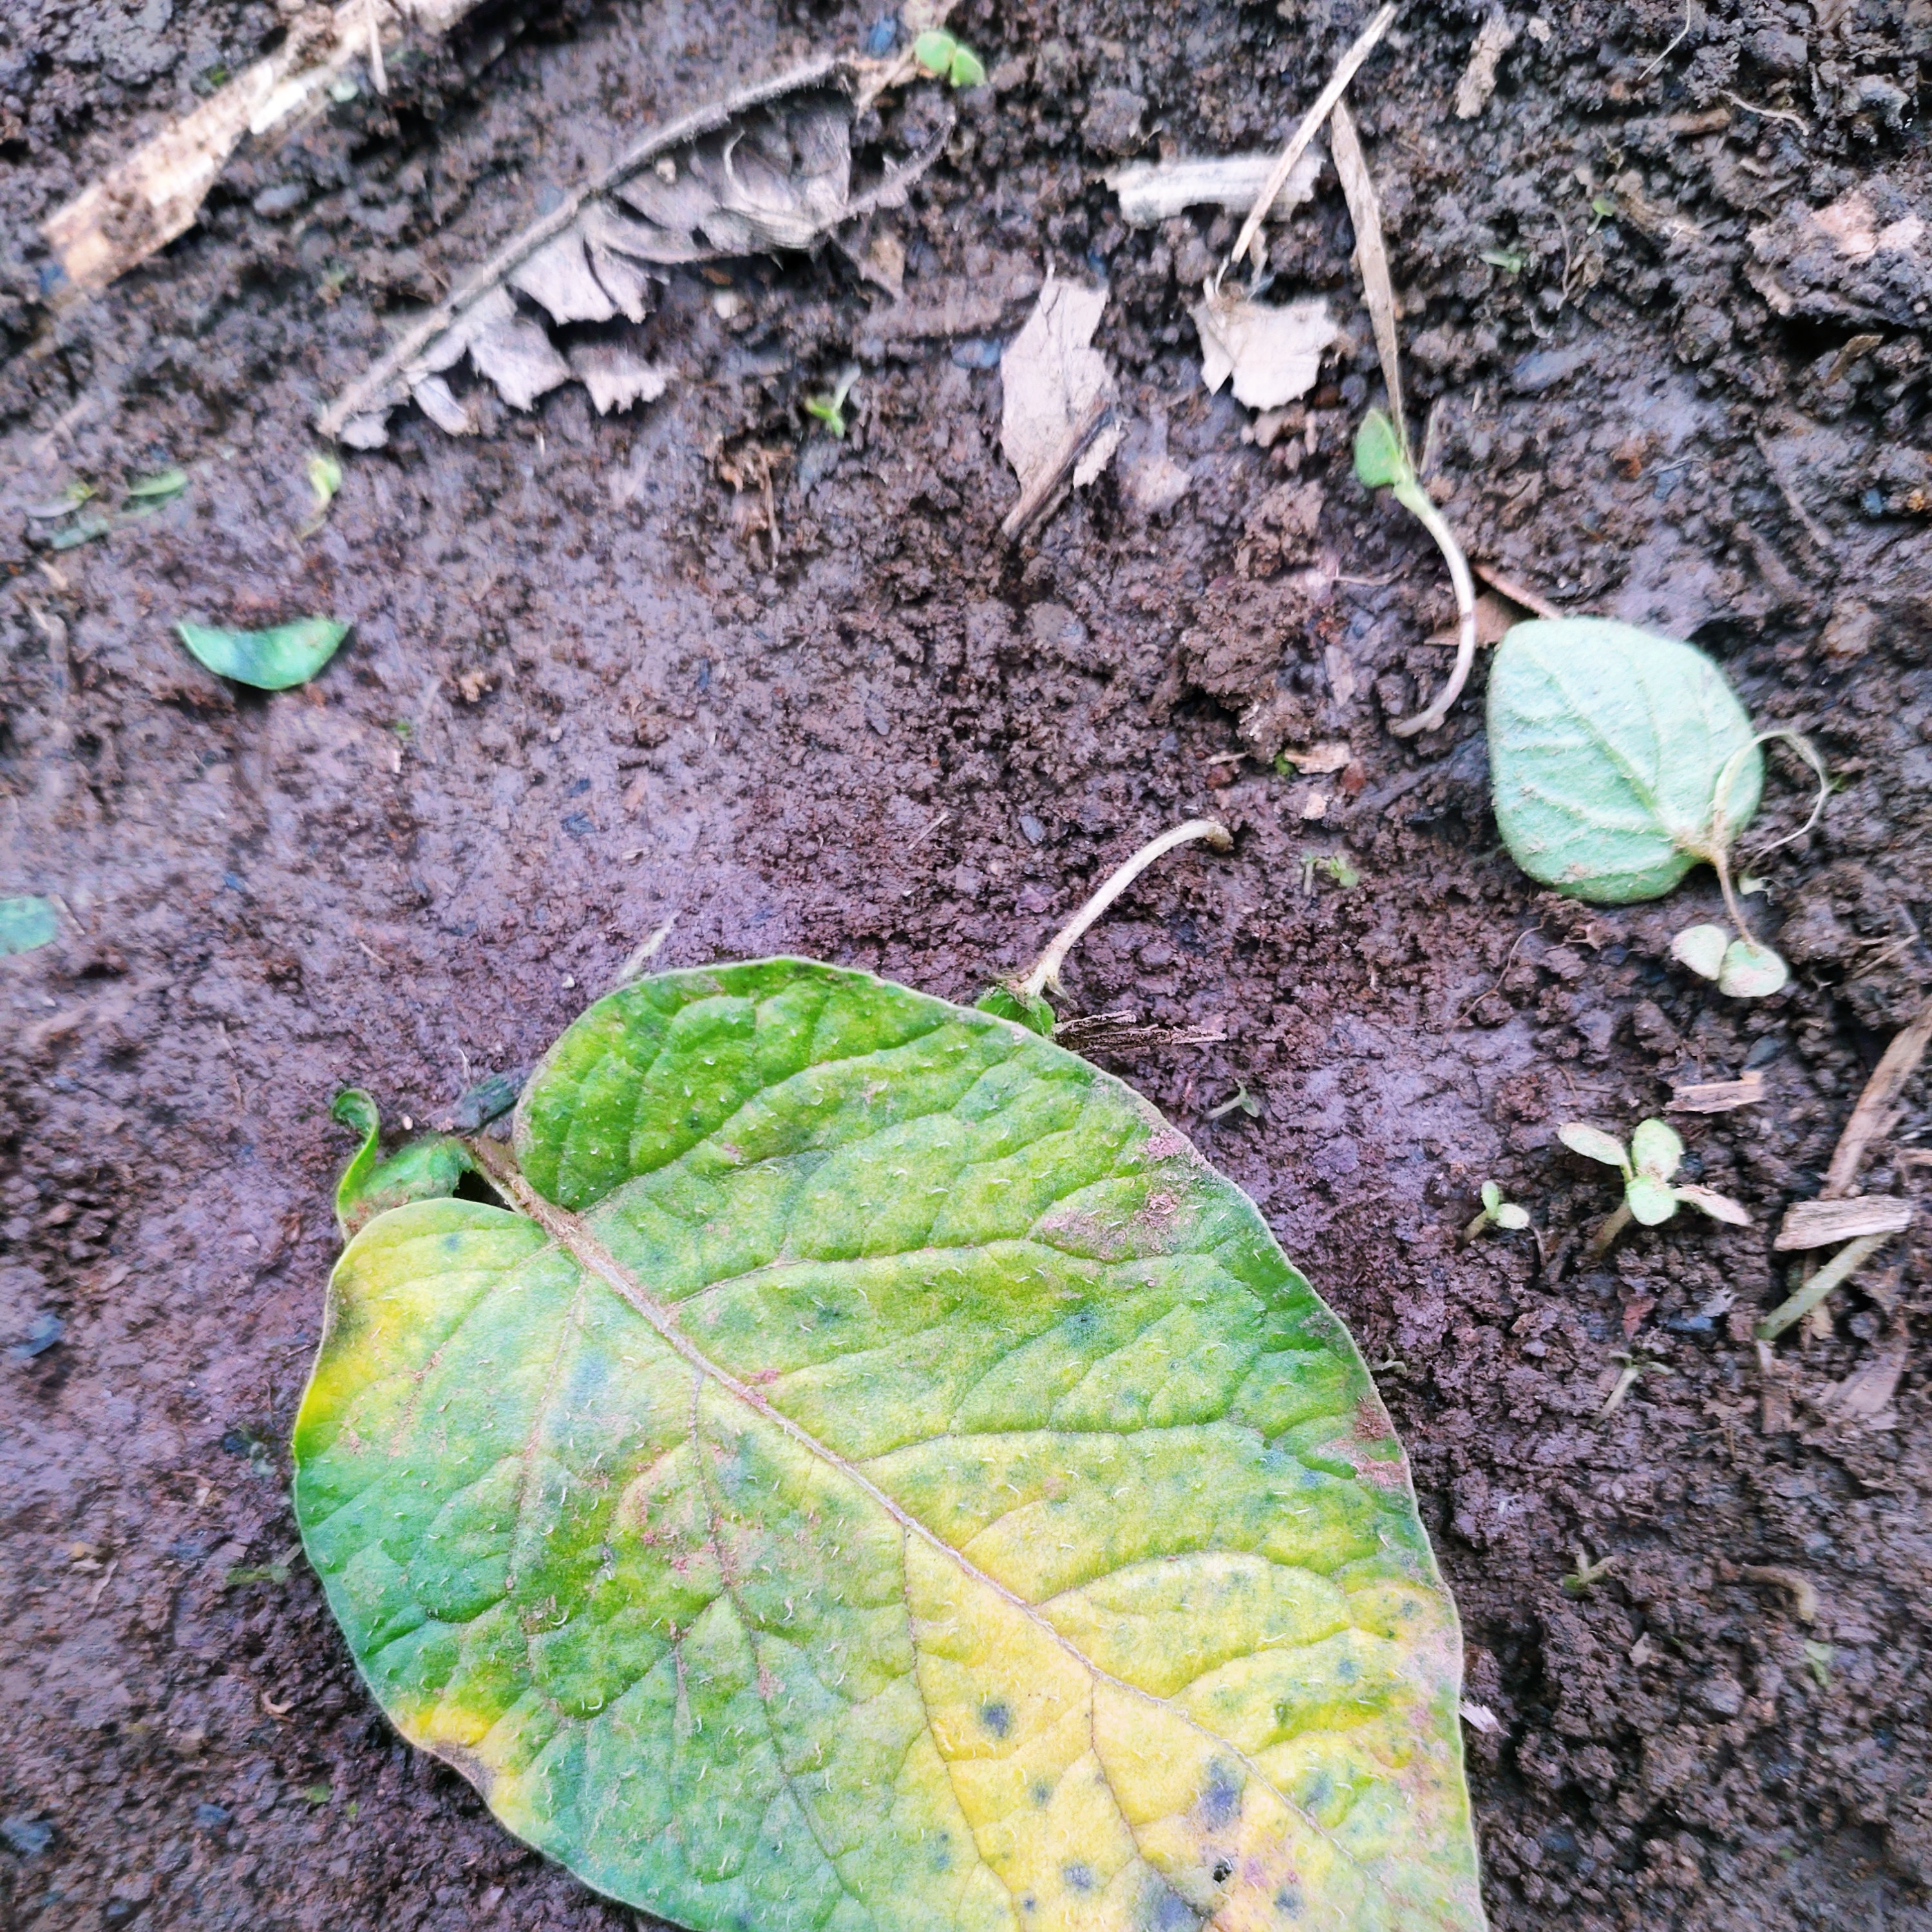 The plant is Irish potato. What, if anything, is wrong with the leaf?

late blight
